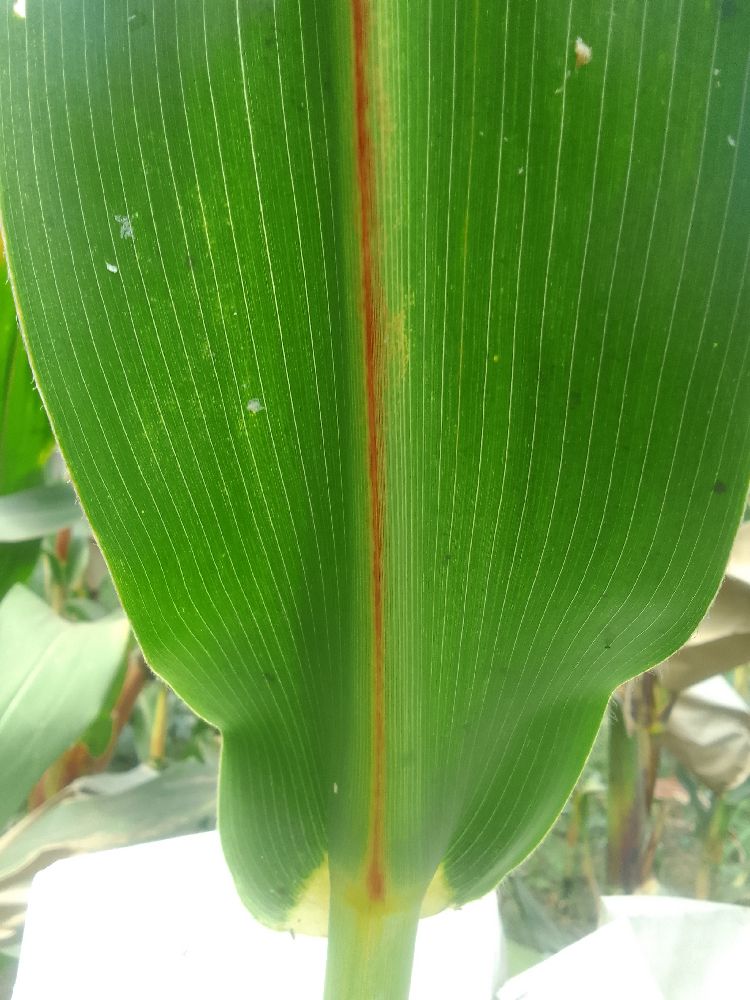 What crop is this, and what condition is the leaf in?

maize, healthy
